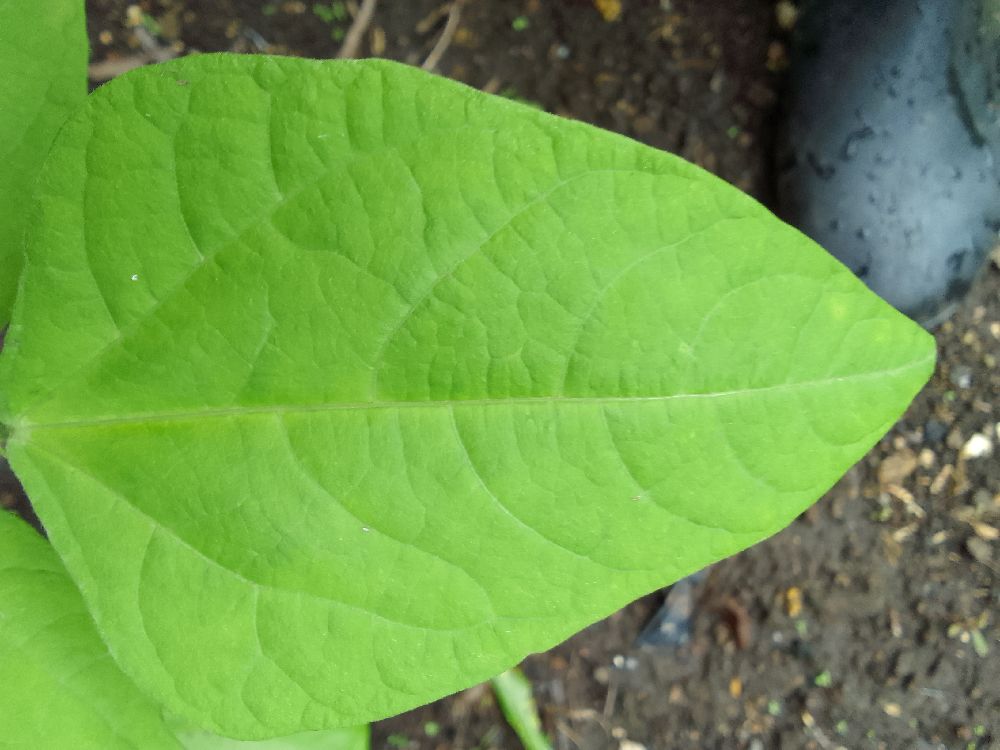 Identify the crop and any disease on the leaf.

common bean, healthy
